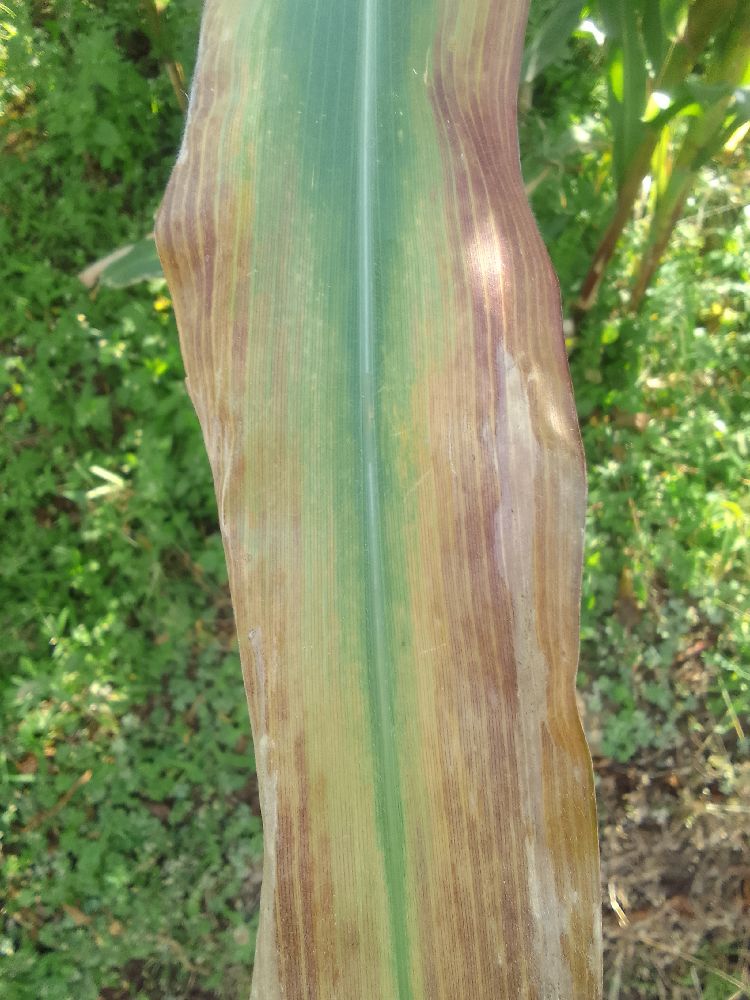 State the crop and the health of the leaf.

maize, maize lethal necrosis
